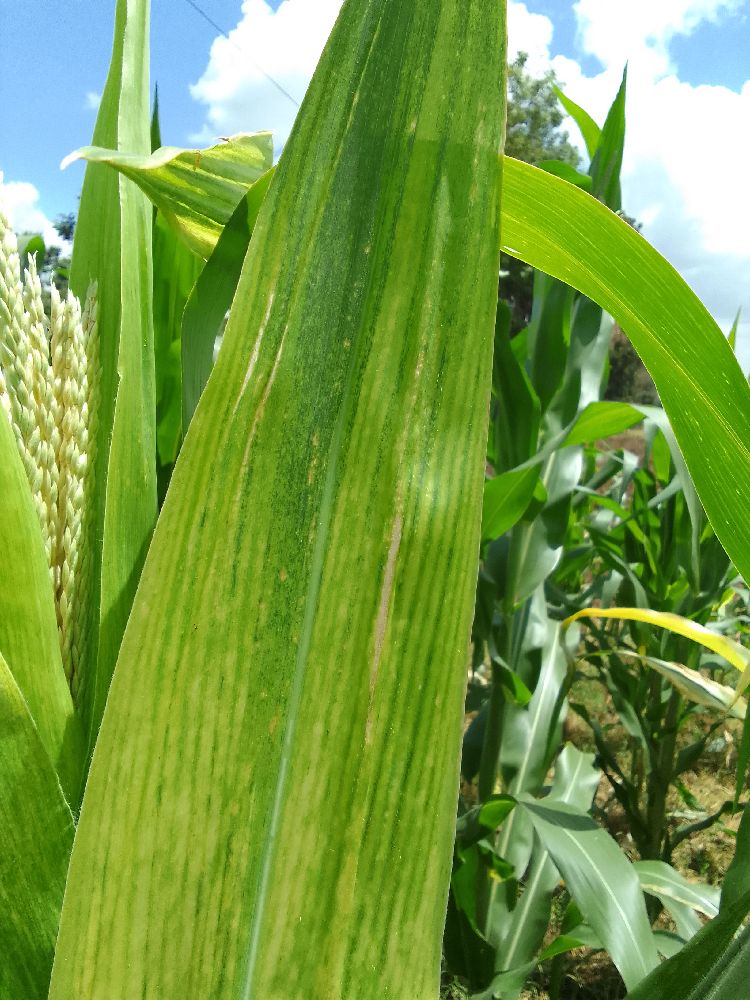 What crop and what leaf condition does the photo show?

maize, maize lethal necrosis
